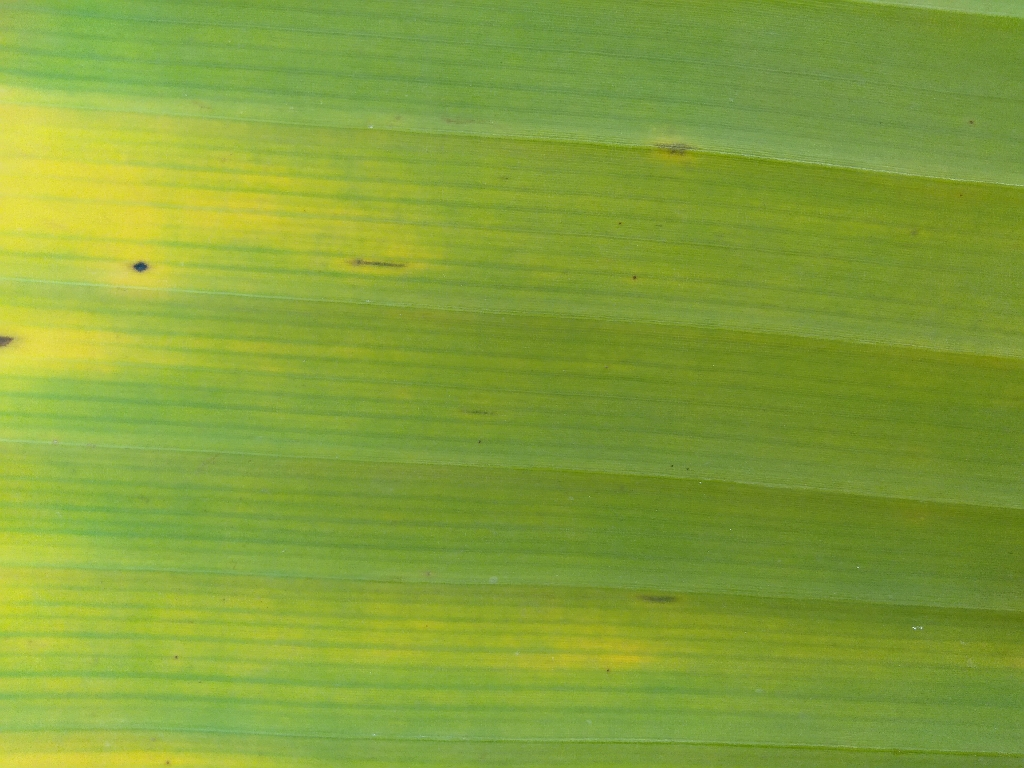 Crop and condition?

banana, fusarium wilt race 1
